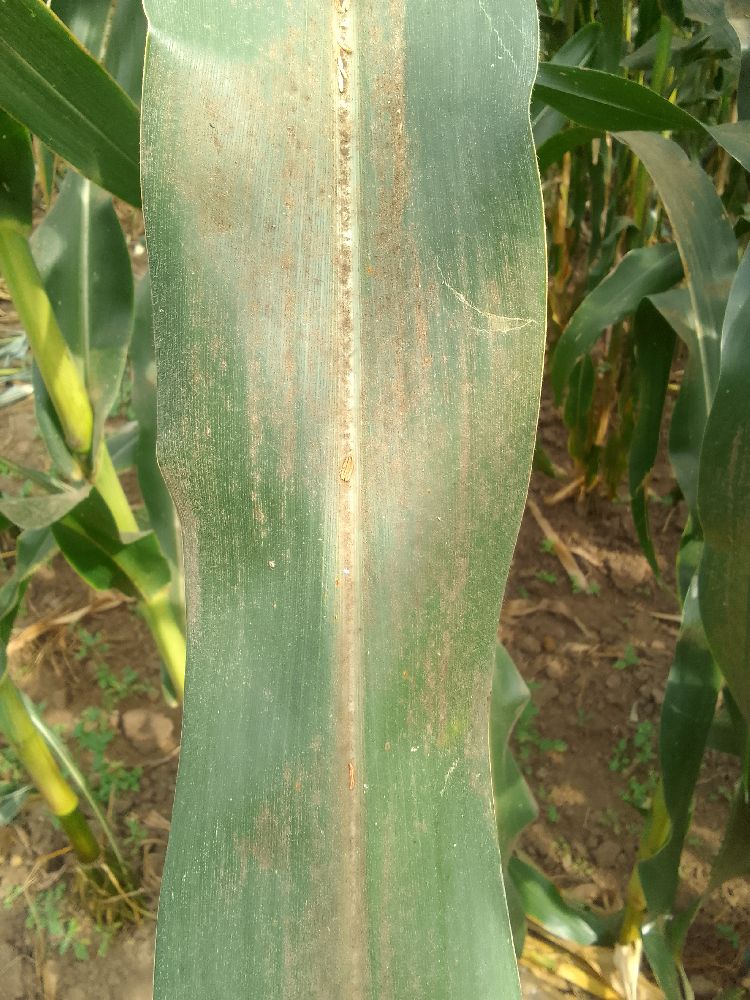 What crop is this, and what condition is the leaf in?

maize, healthy
